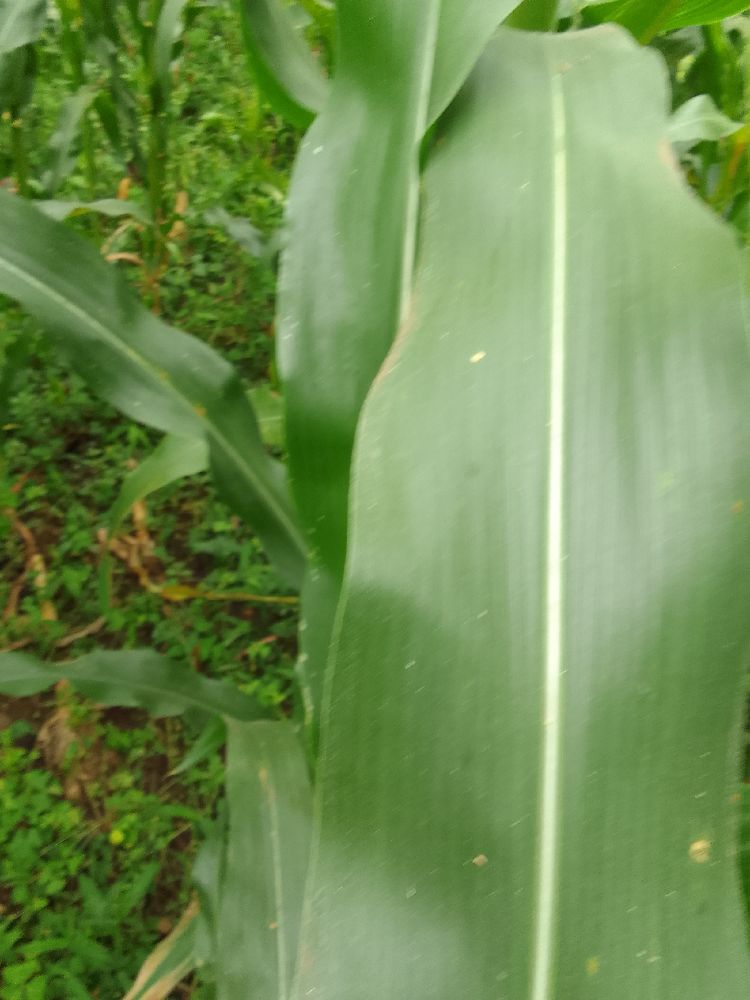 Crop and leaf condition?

maize, healthy
